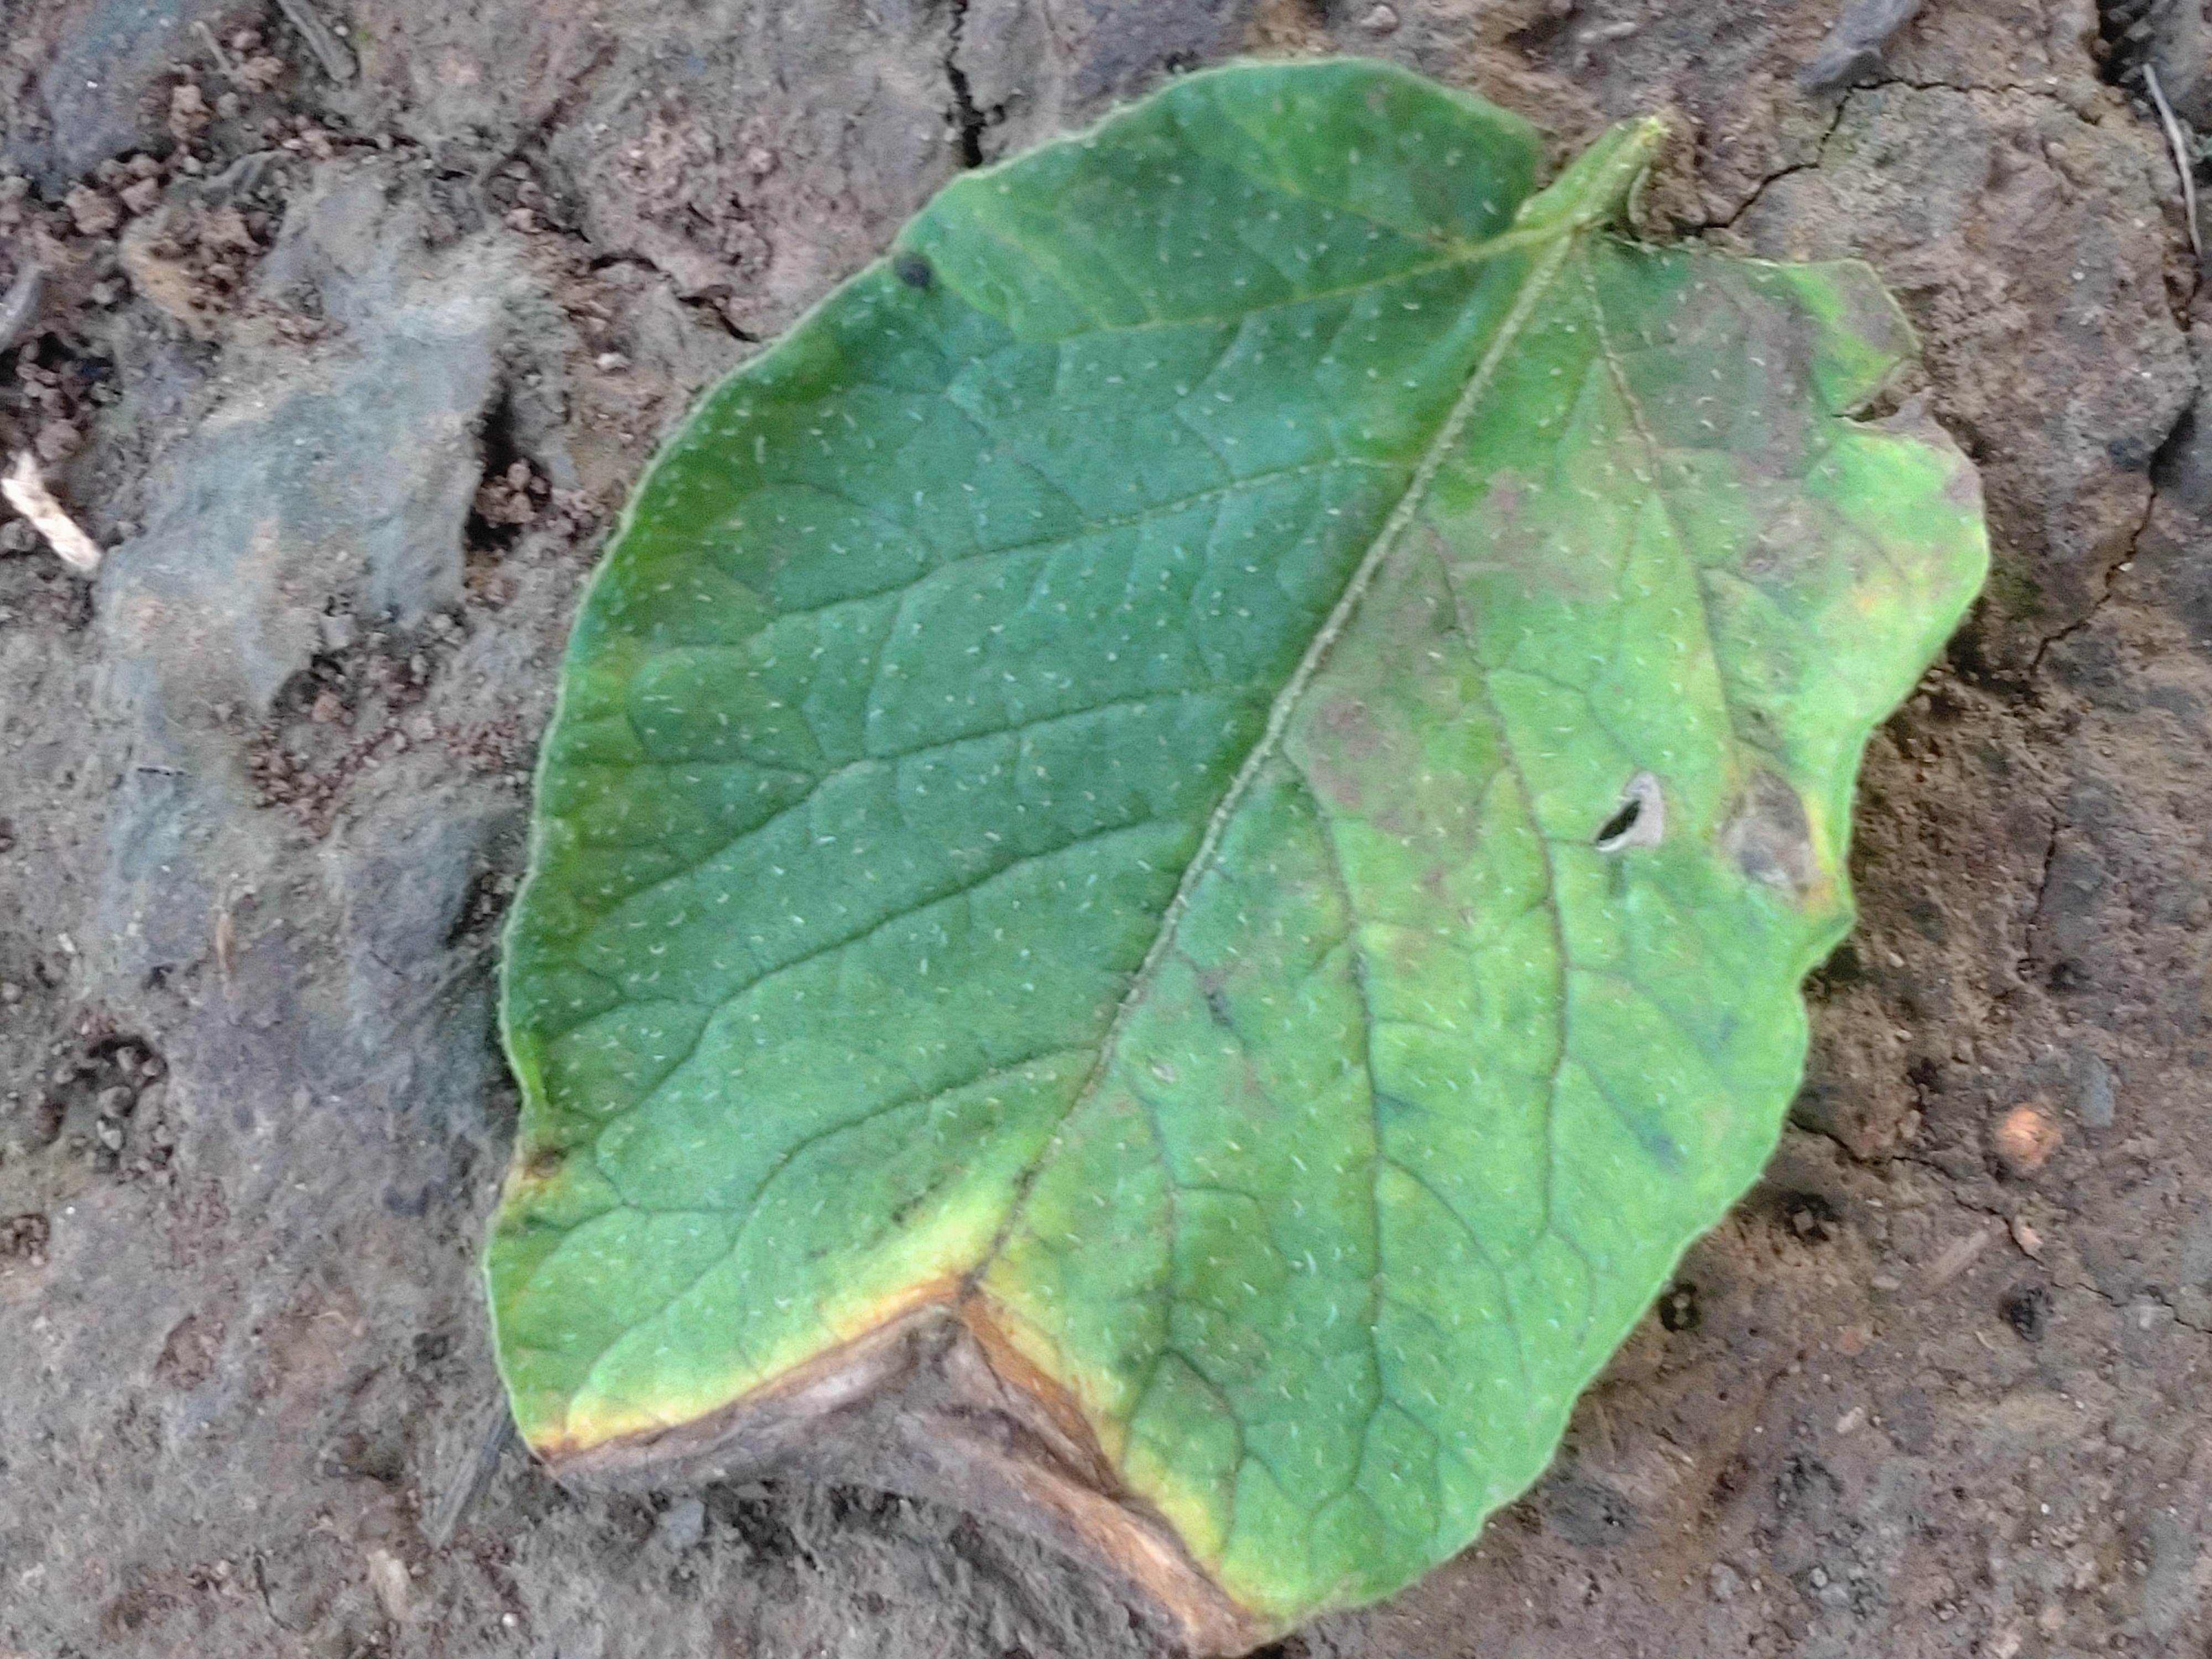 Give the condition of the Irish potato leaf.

early blight
